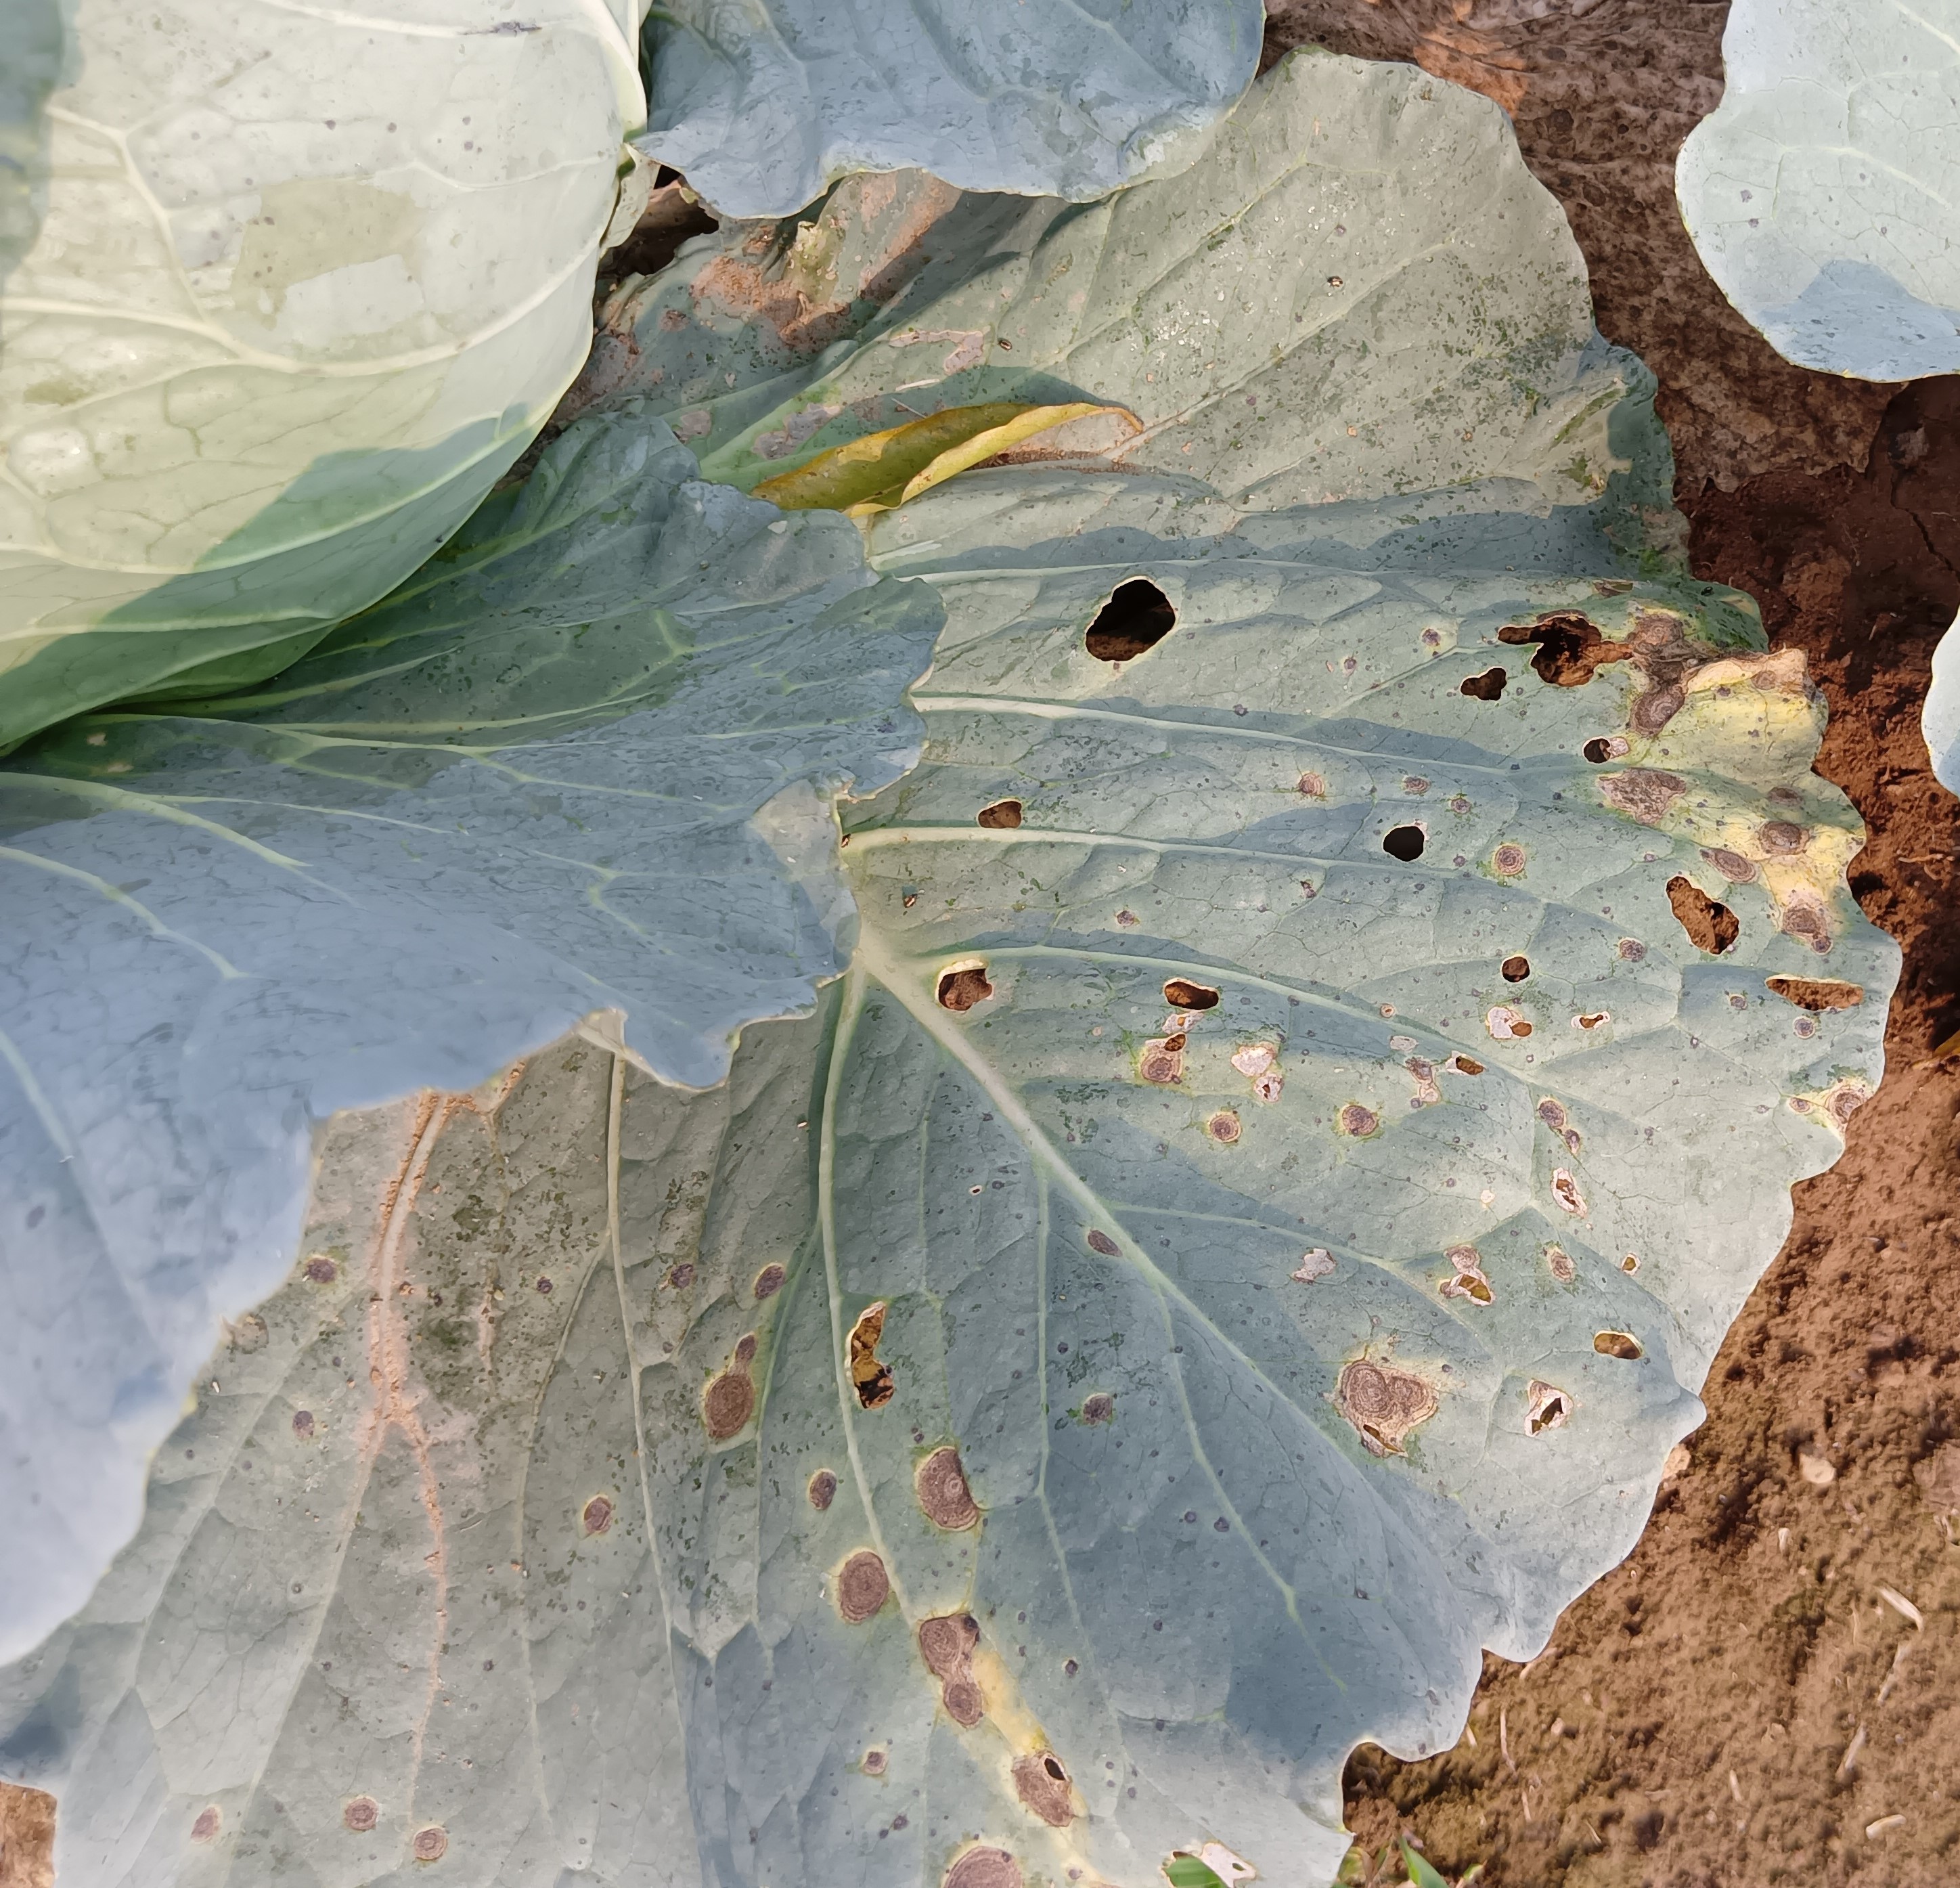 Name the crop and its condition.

cabbage, alternaria
